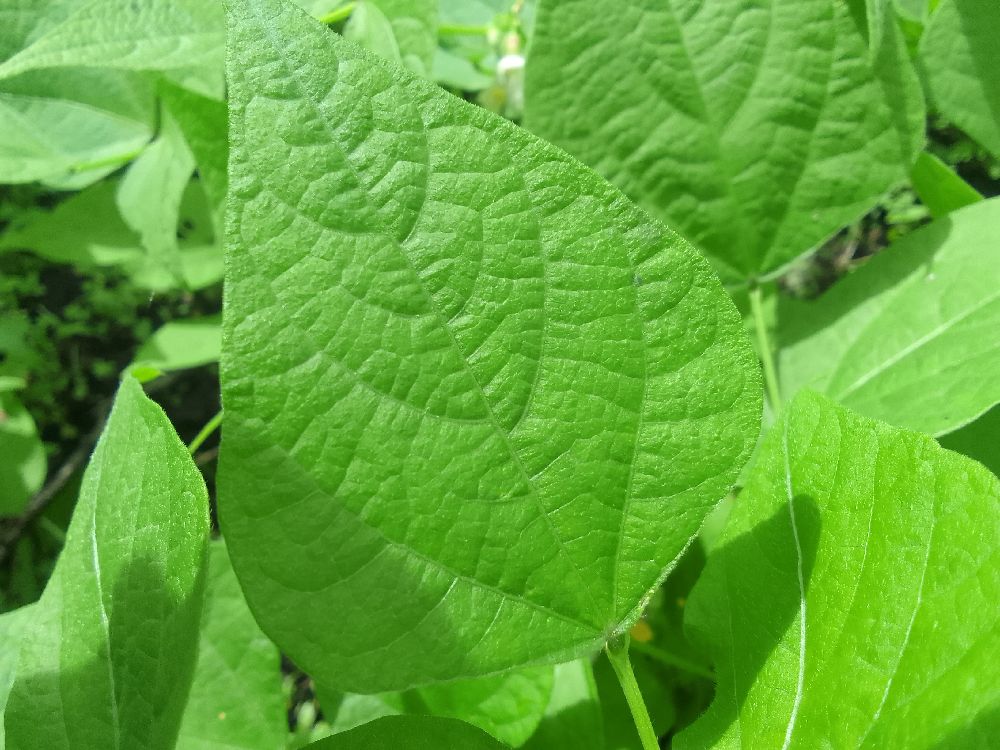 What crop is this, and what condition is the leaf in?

common bean, healthy
